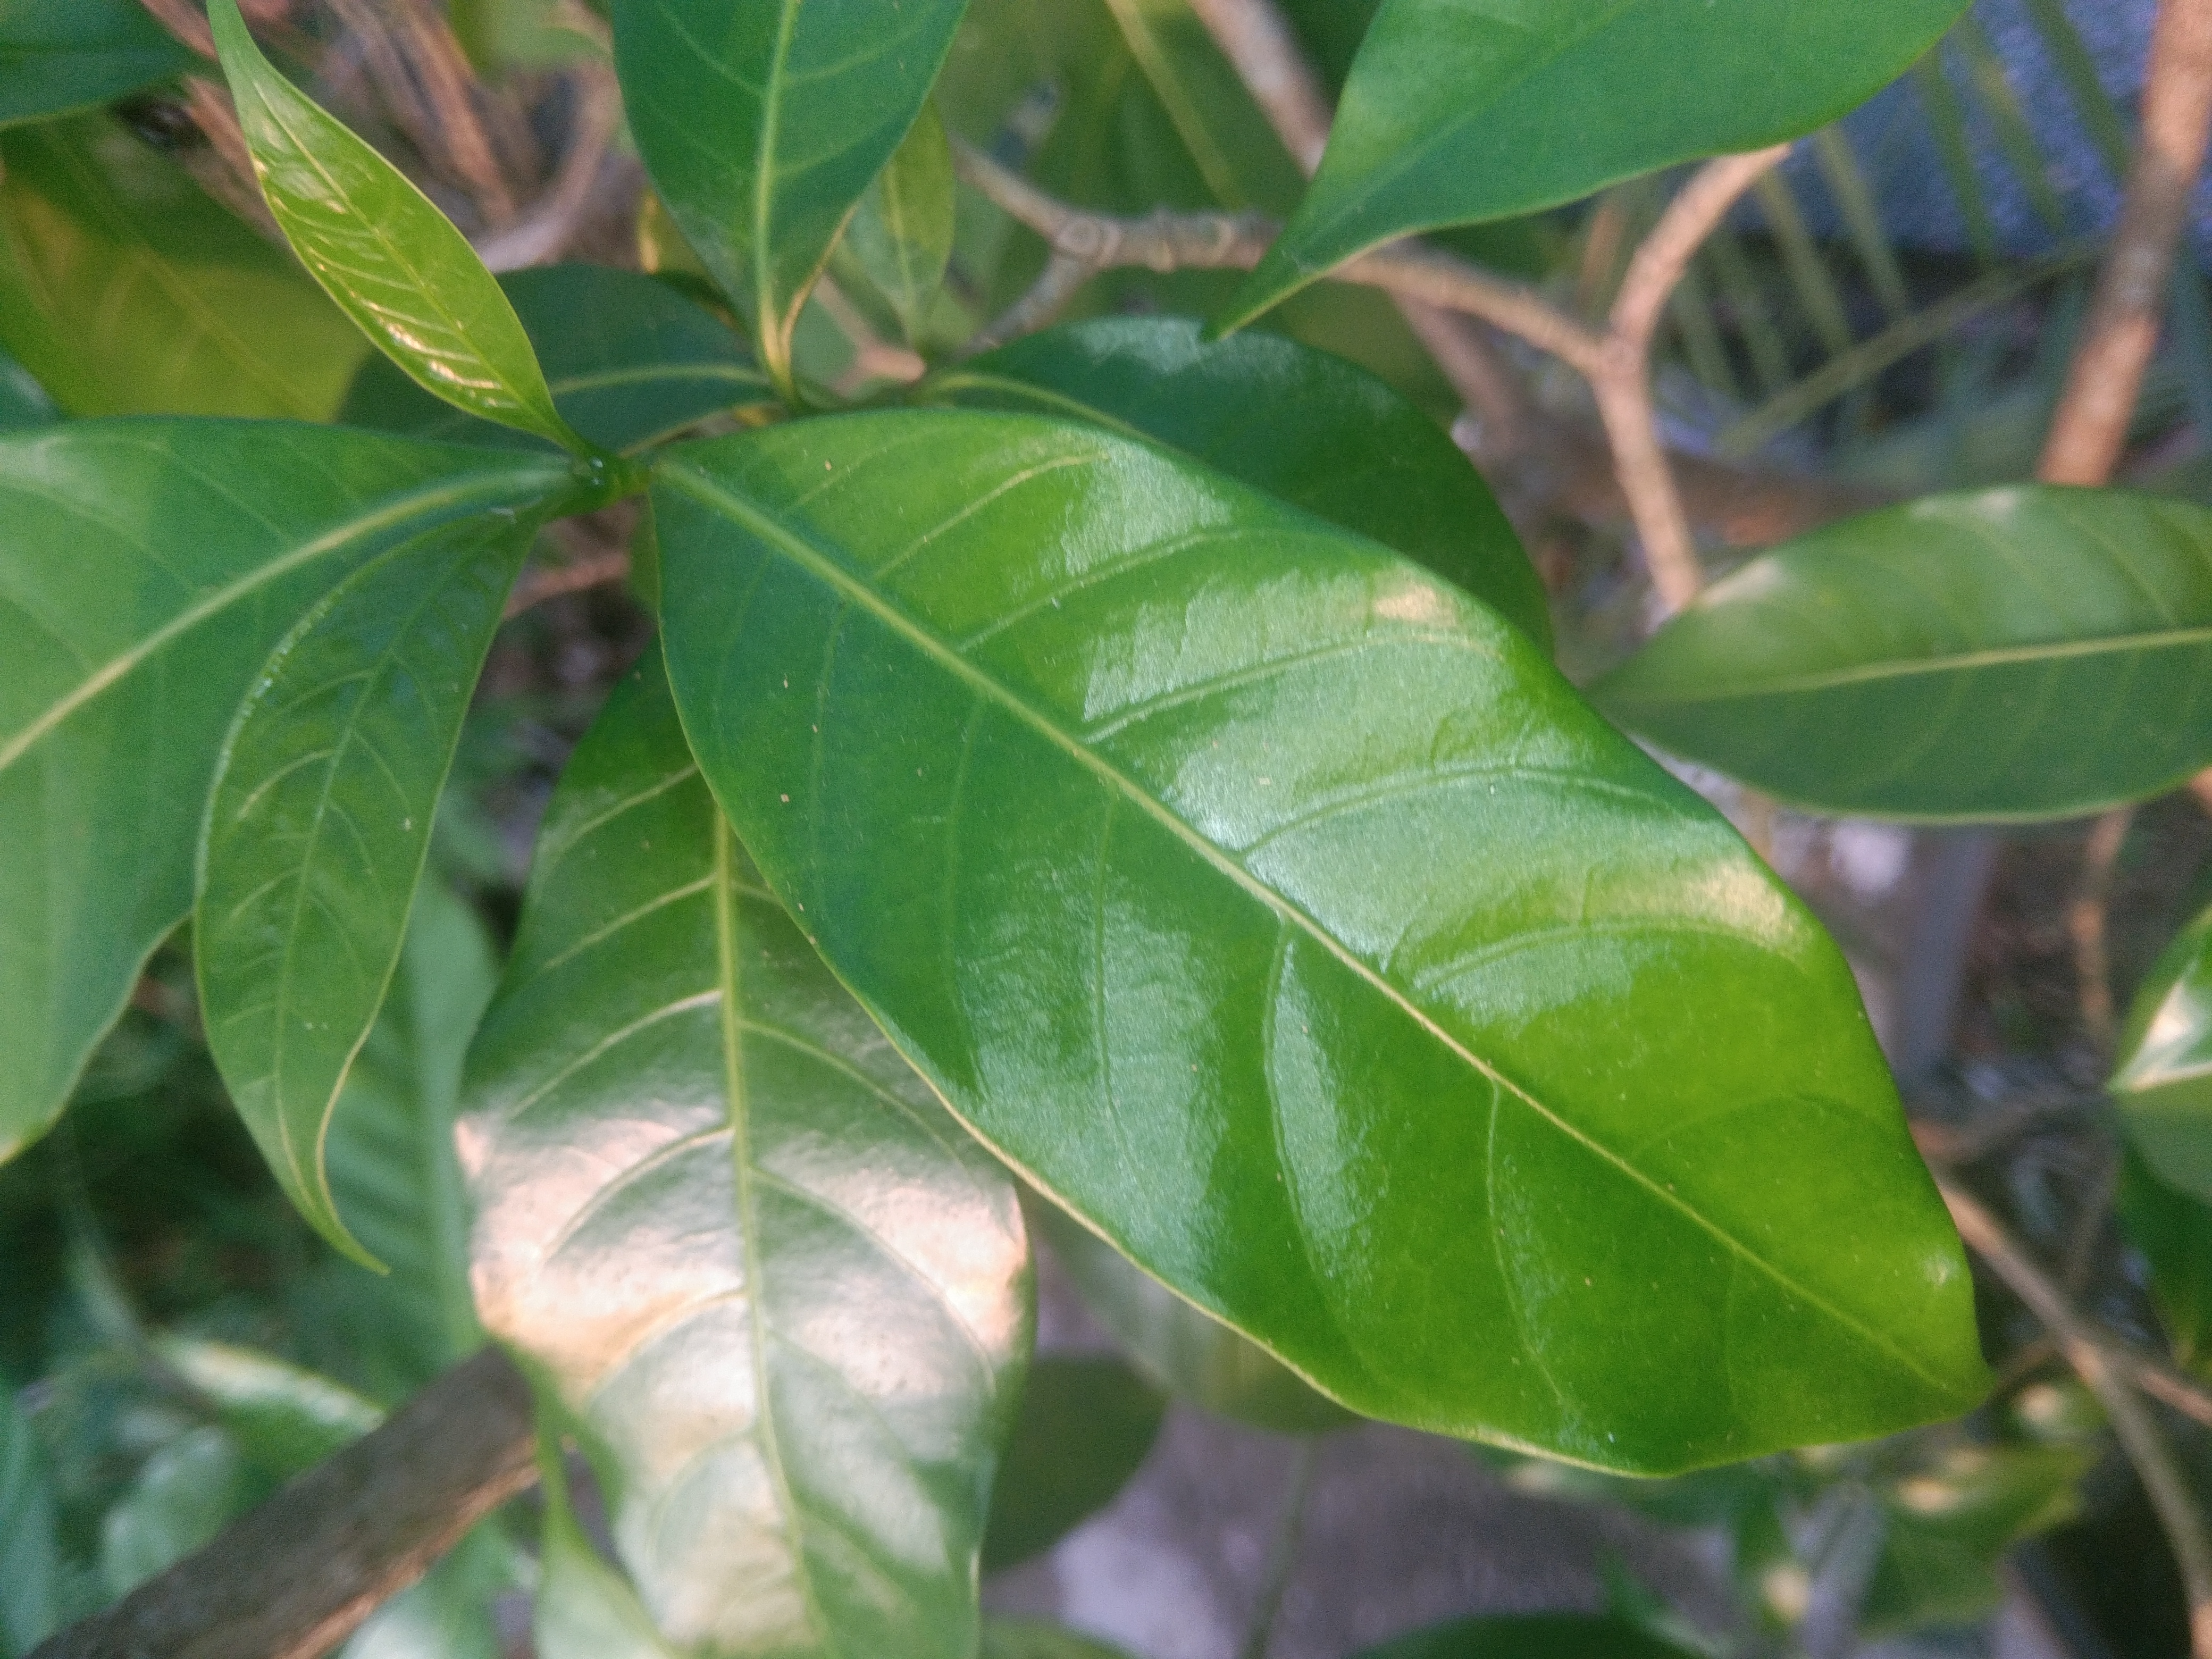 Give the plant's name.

togor
